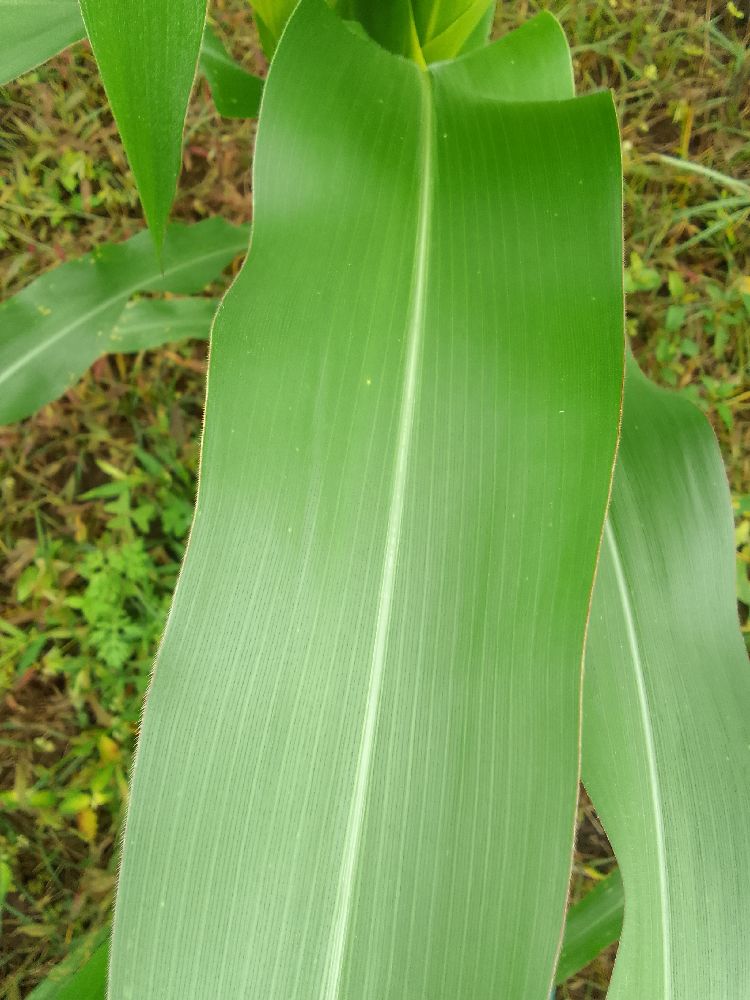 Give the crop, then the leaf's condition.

maize, healthy
